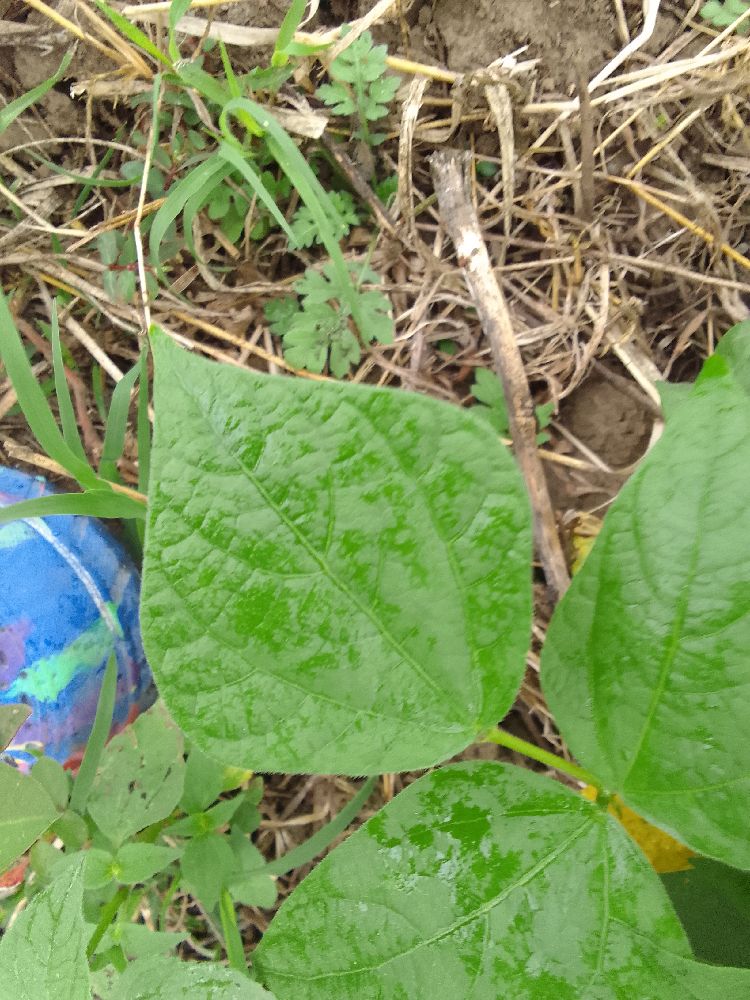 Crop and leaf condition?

common bean, healthy
